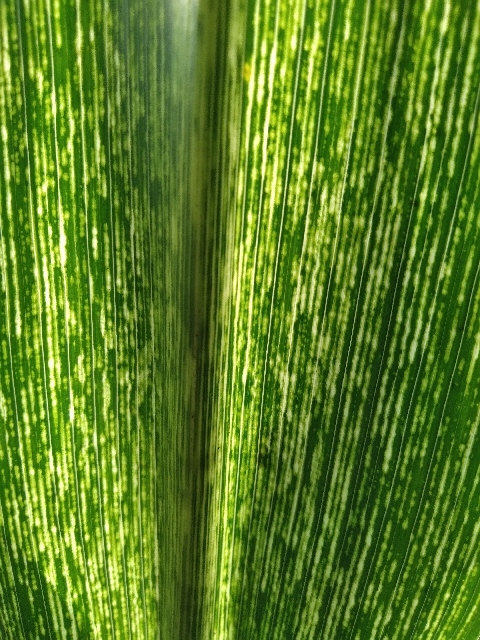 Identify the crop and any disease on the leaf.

maize, maize streak virus
